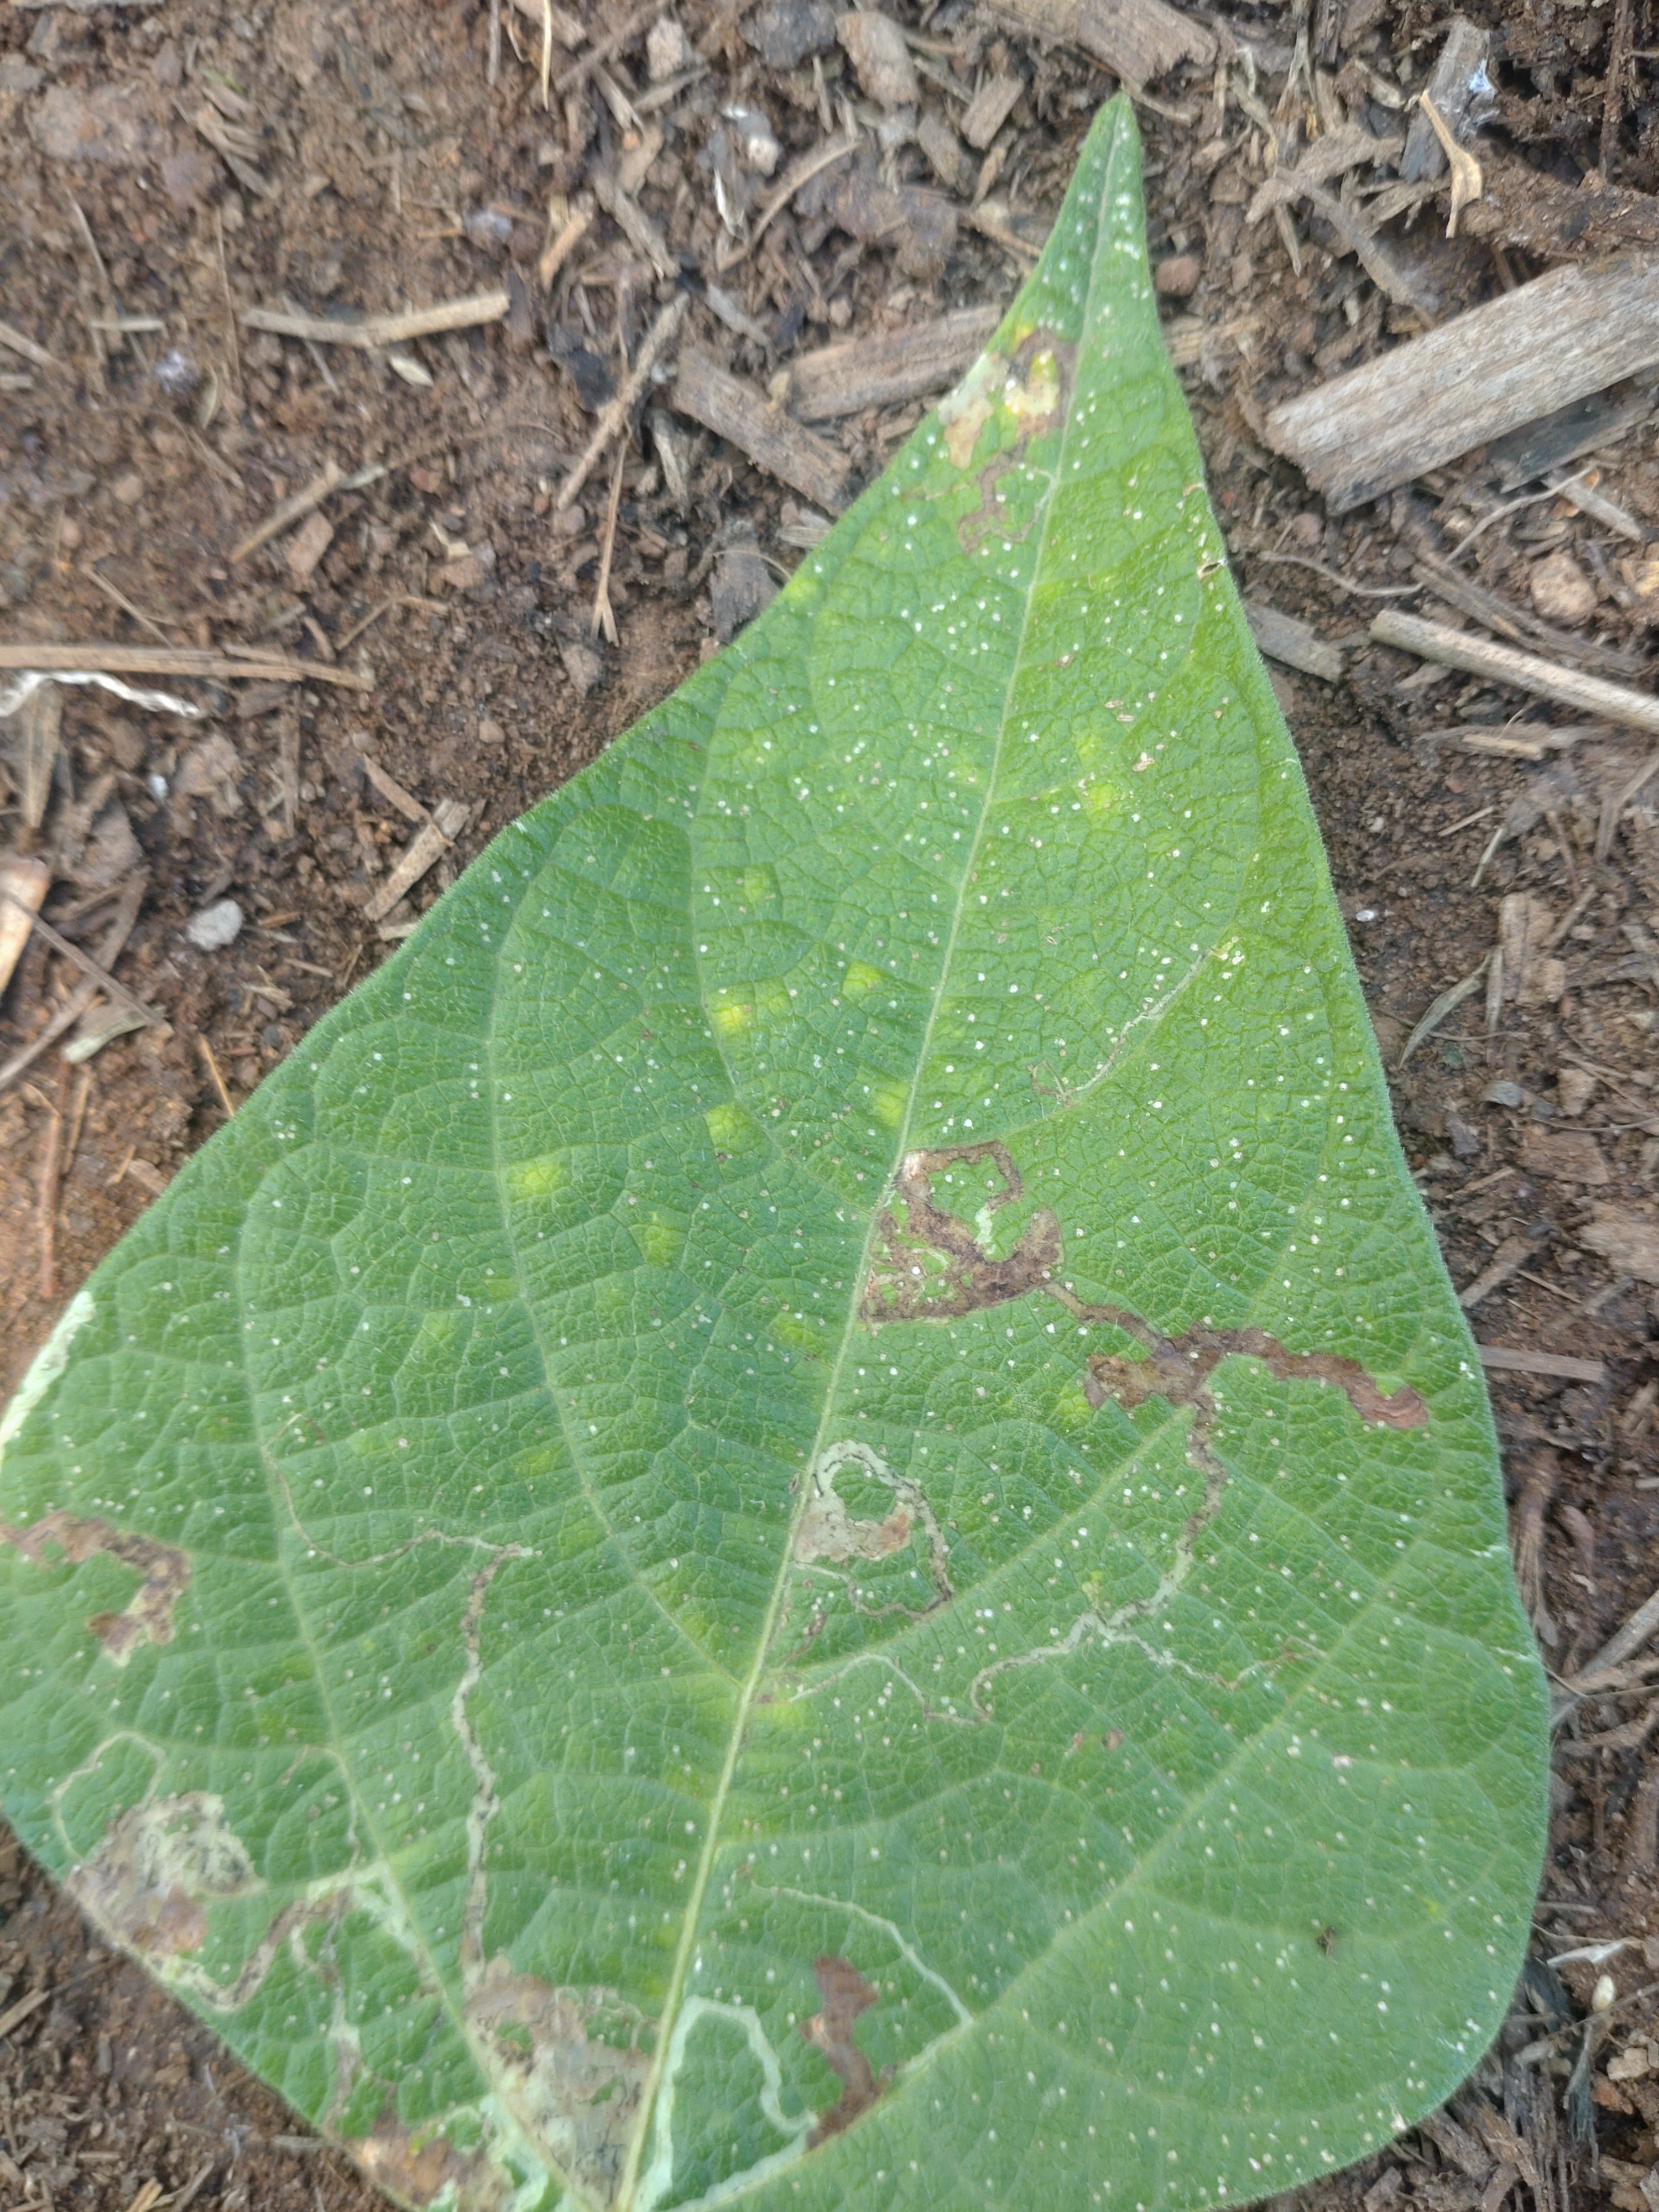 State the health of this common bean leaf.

anthracnose
